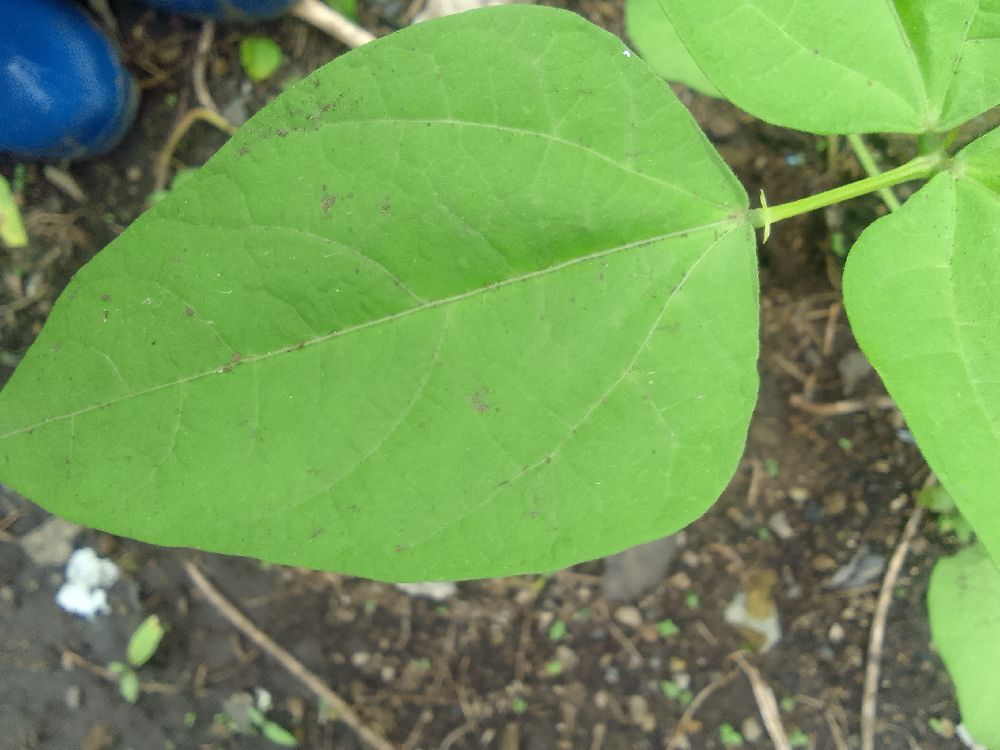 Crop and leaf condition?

common bean, healthy
